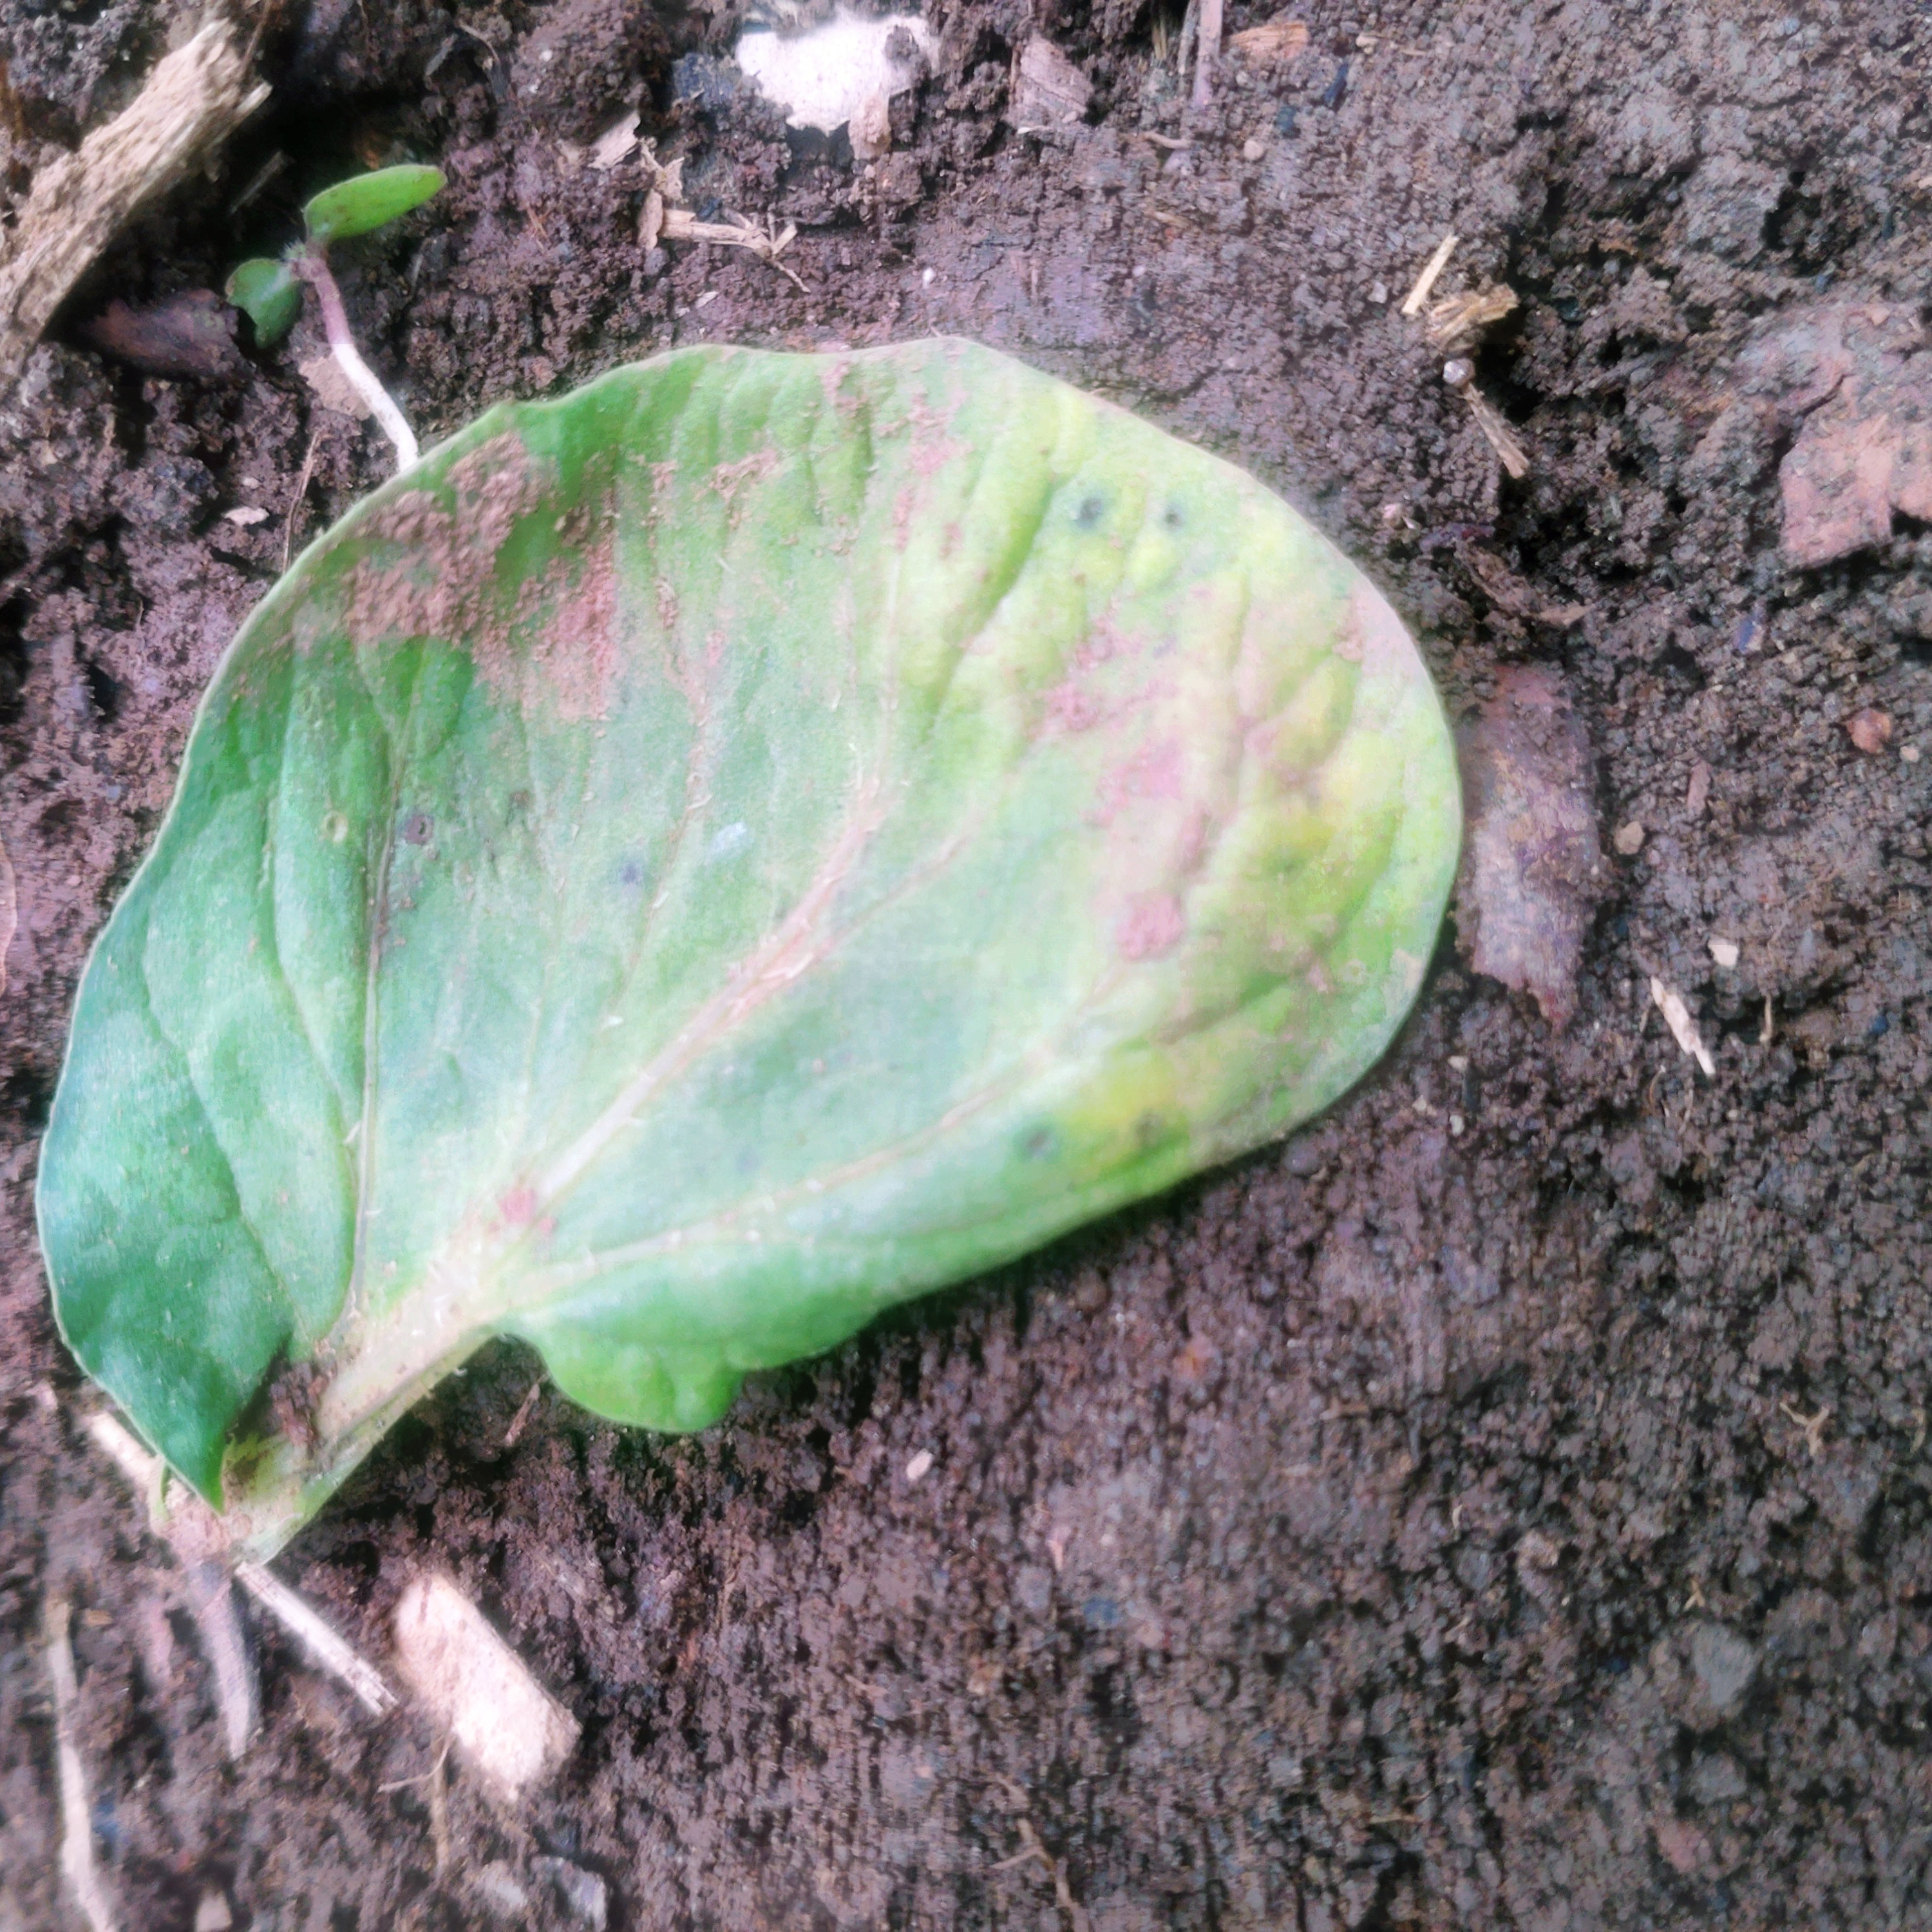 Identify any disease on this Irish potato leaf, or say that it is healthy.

late blight
